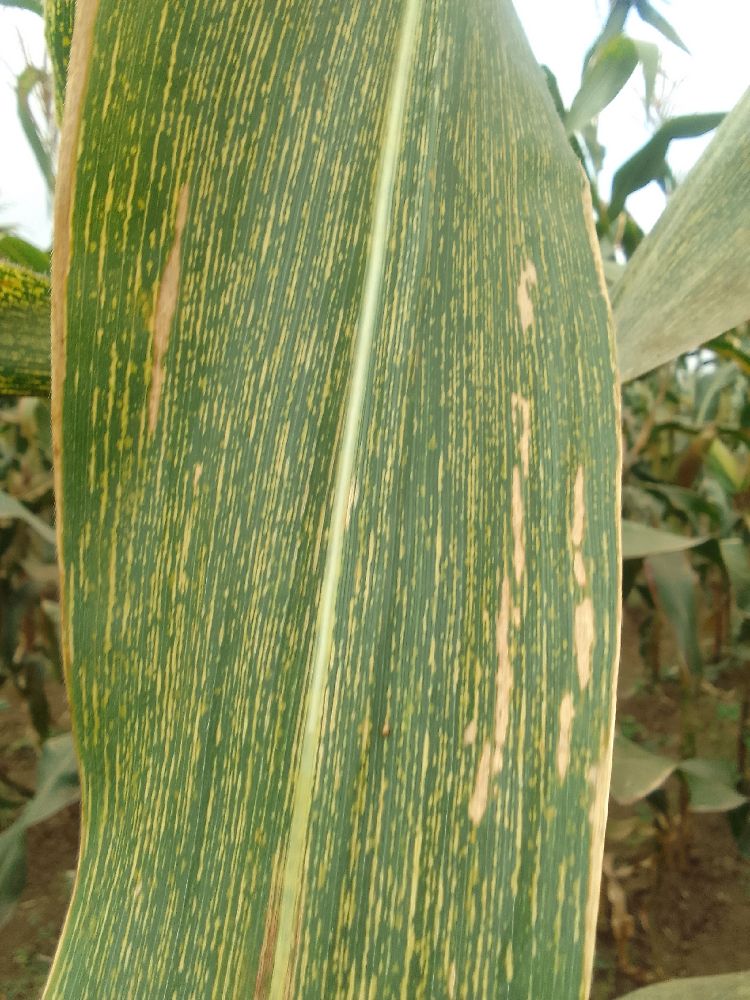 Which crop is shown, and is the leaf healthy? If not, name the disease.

maize, maize streak virus
